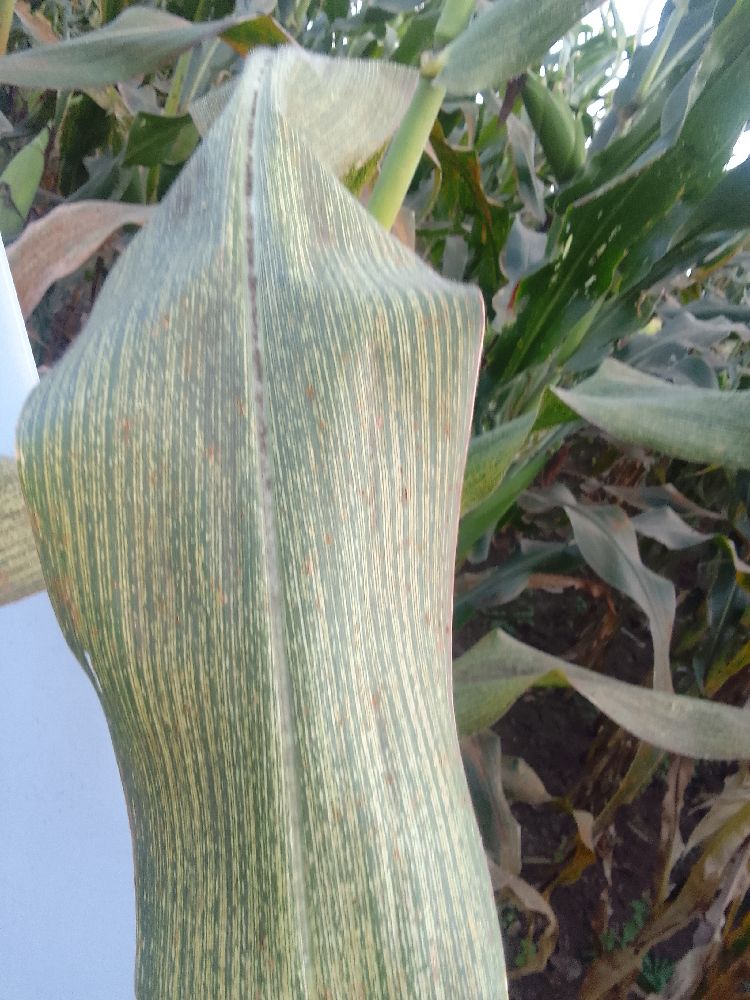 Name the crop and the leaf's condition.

maize, maize streak virus
